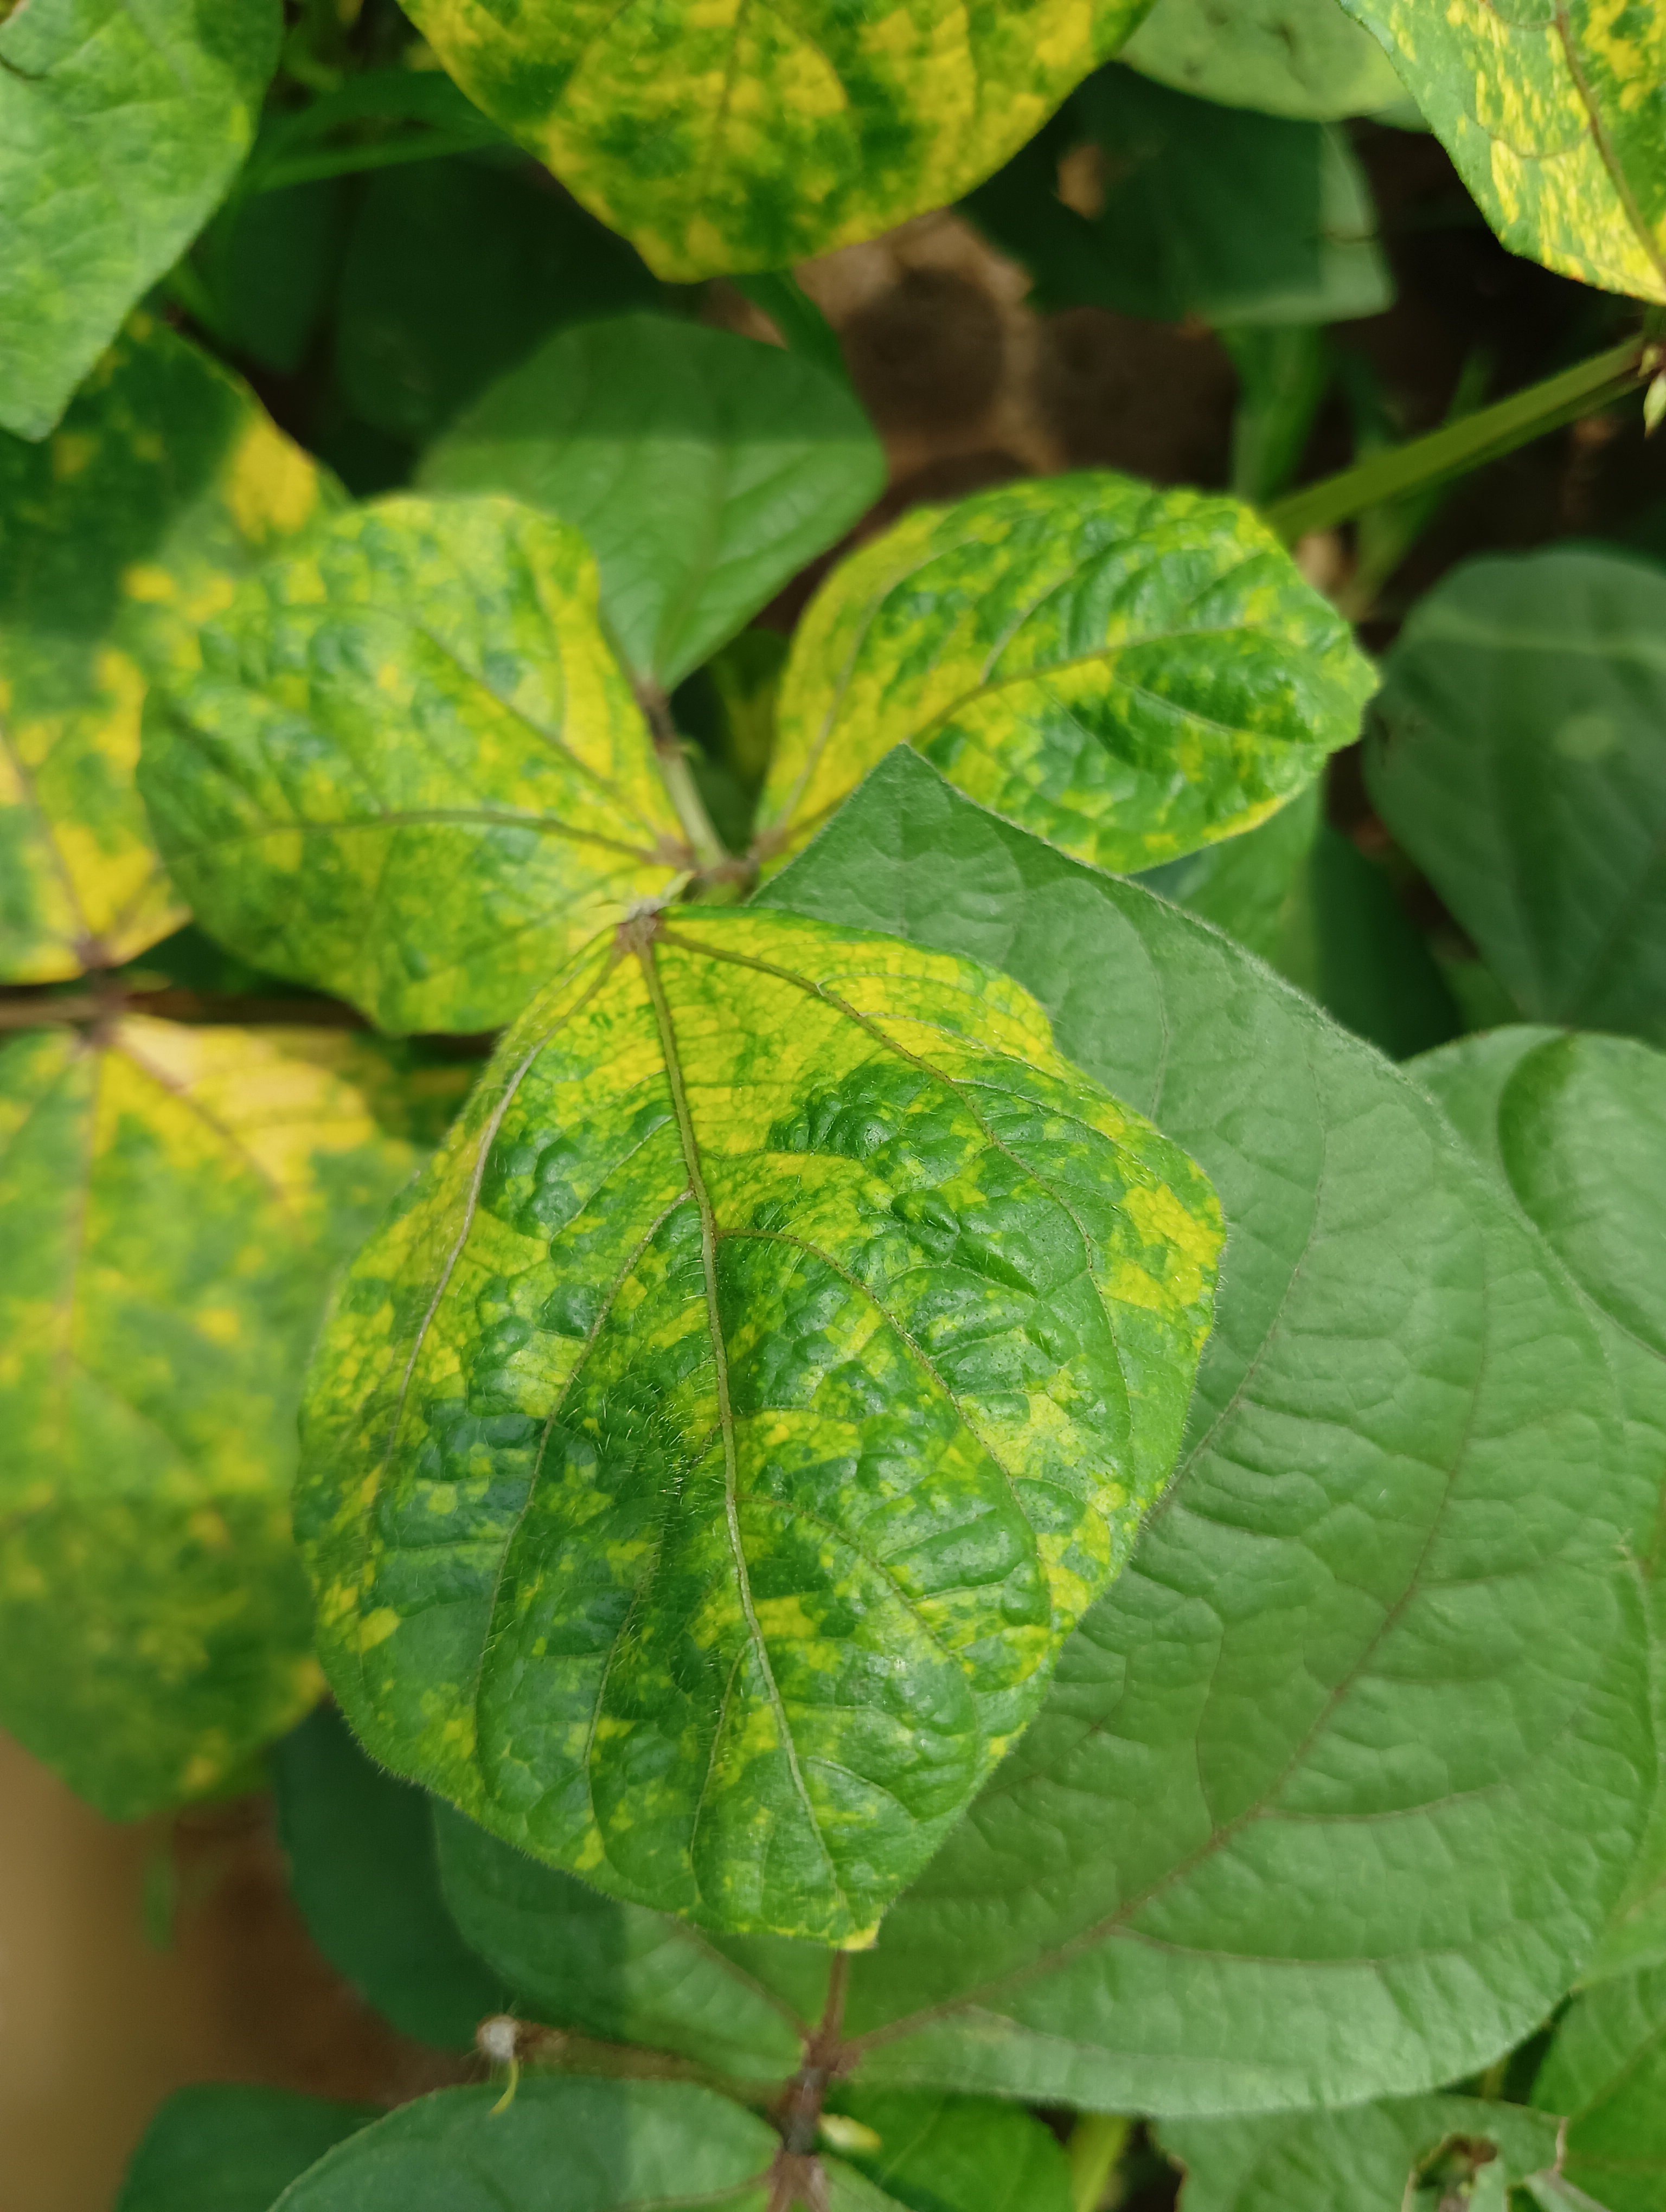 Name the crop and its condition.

mungbean, yellow mosaic
